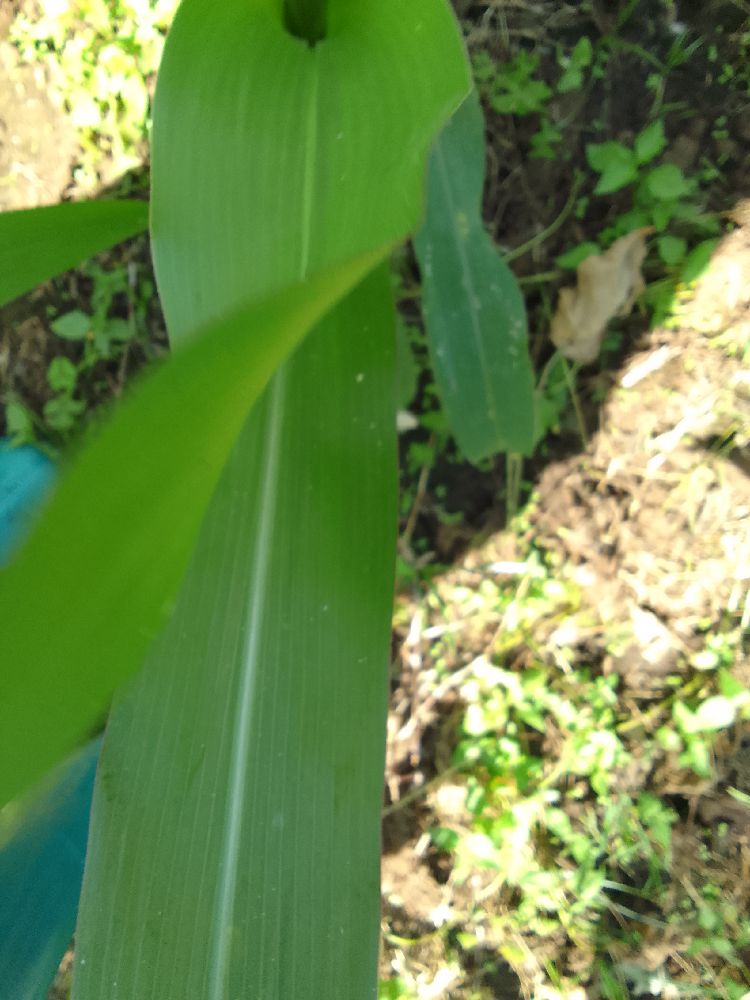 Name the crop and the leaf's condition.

maize, healthy
